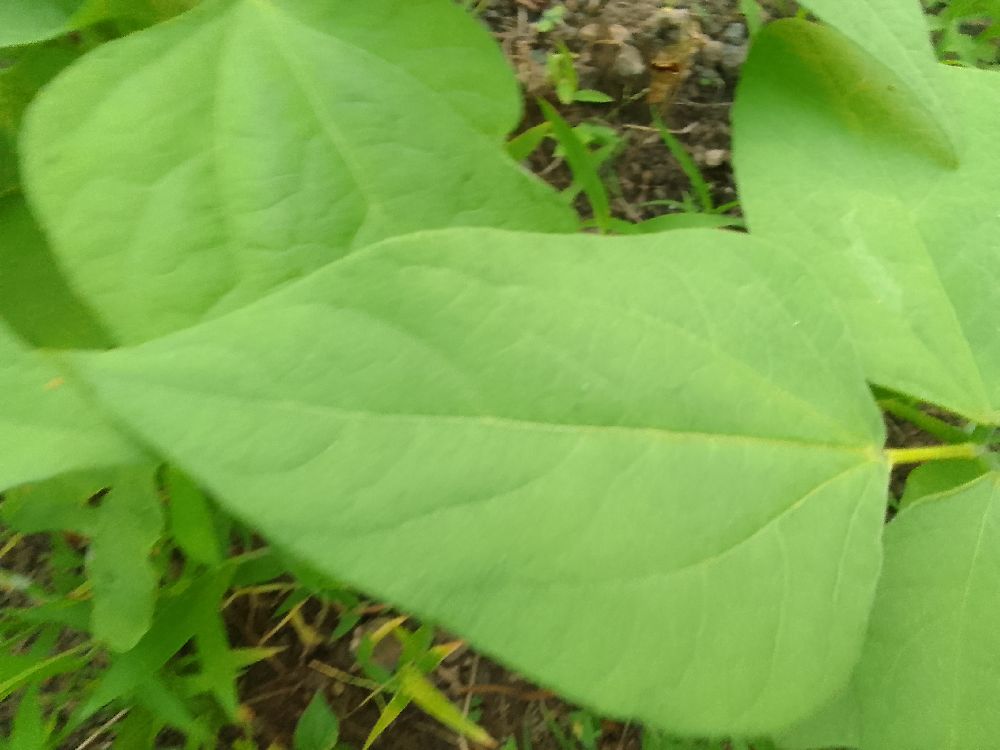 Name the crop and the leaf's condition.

common bean, healthy
